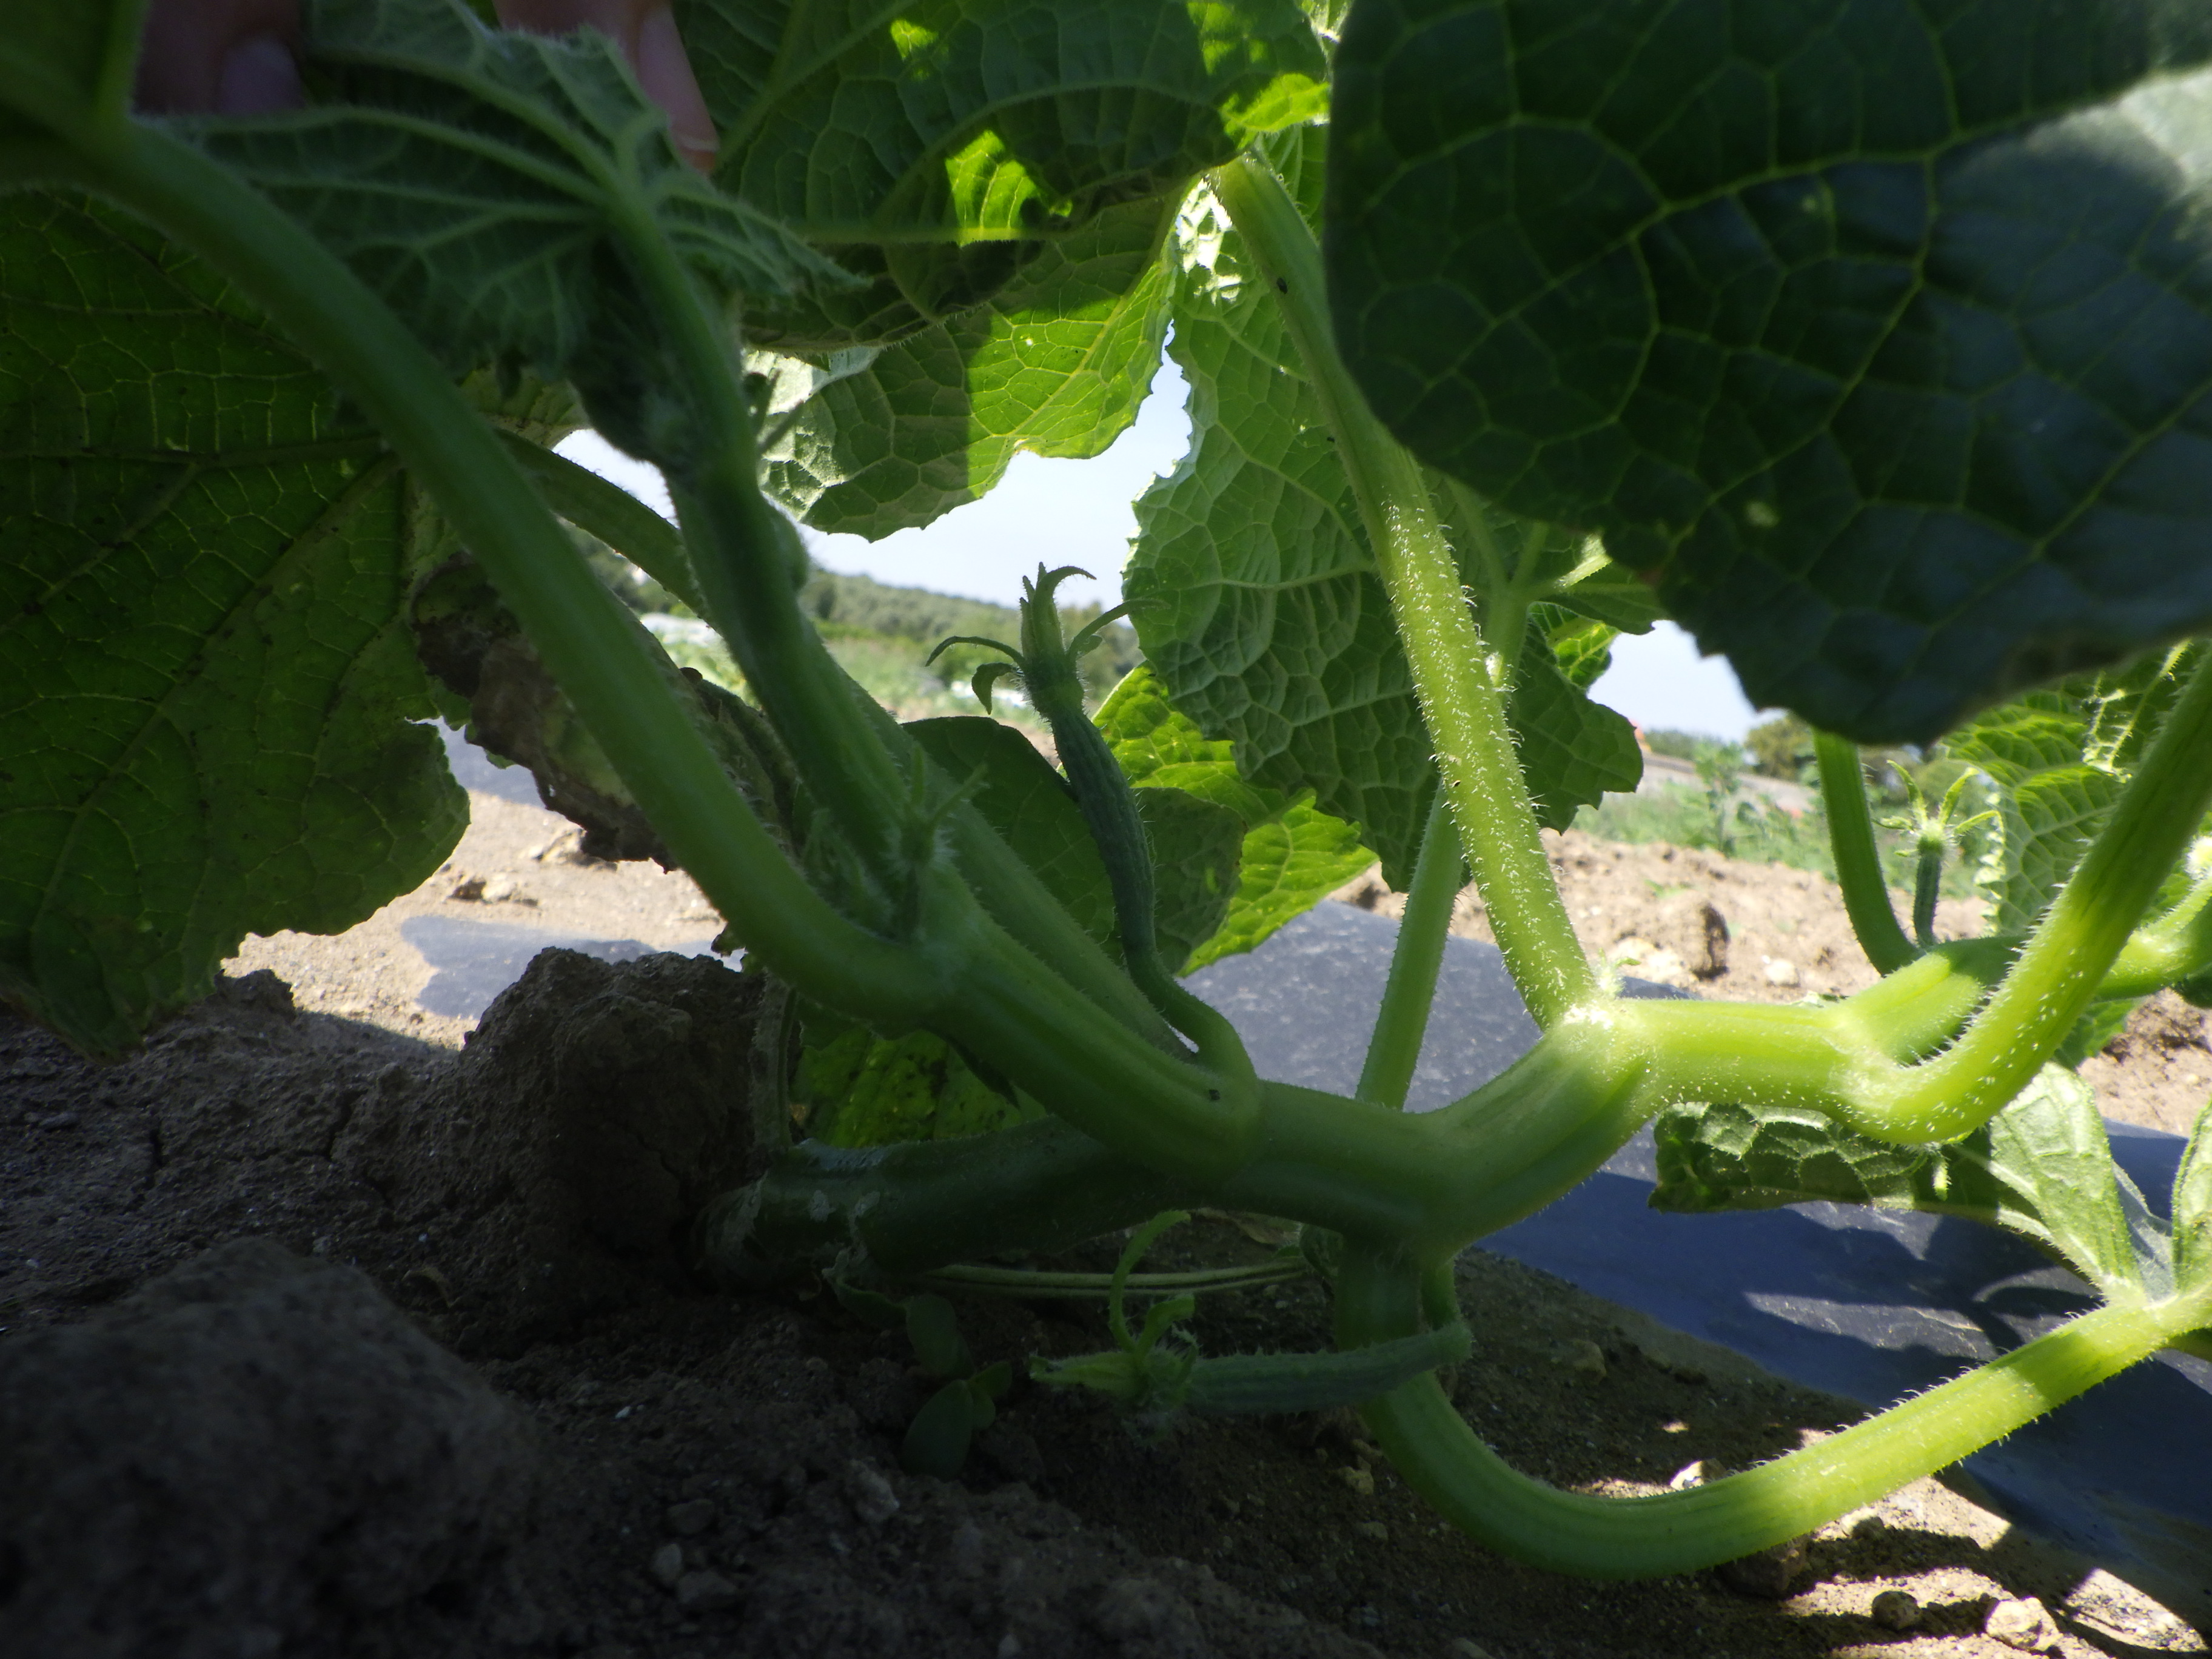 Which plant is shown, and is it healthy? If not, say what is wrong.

cucumber, healthy
